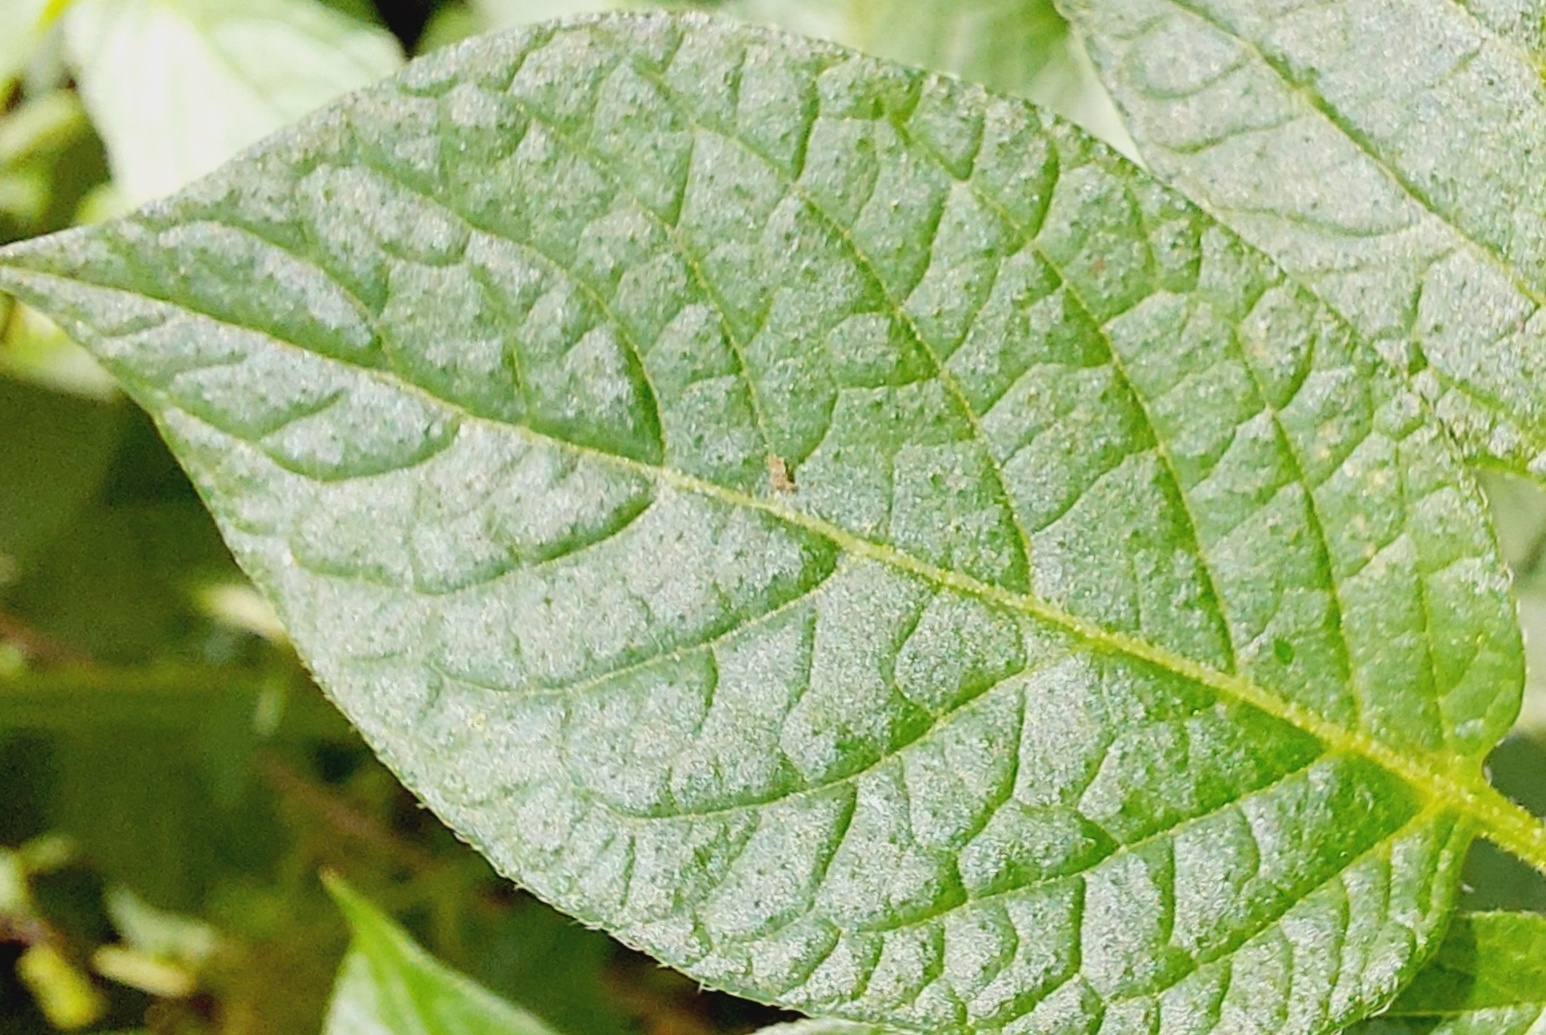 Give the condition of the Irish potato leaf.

healthy
